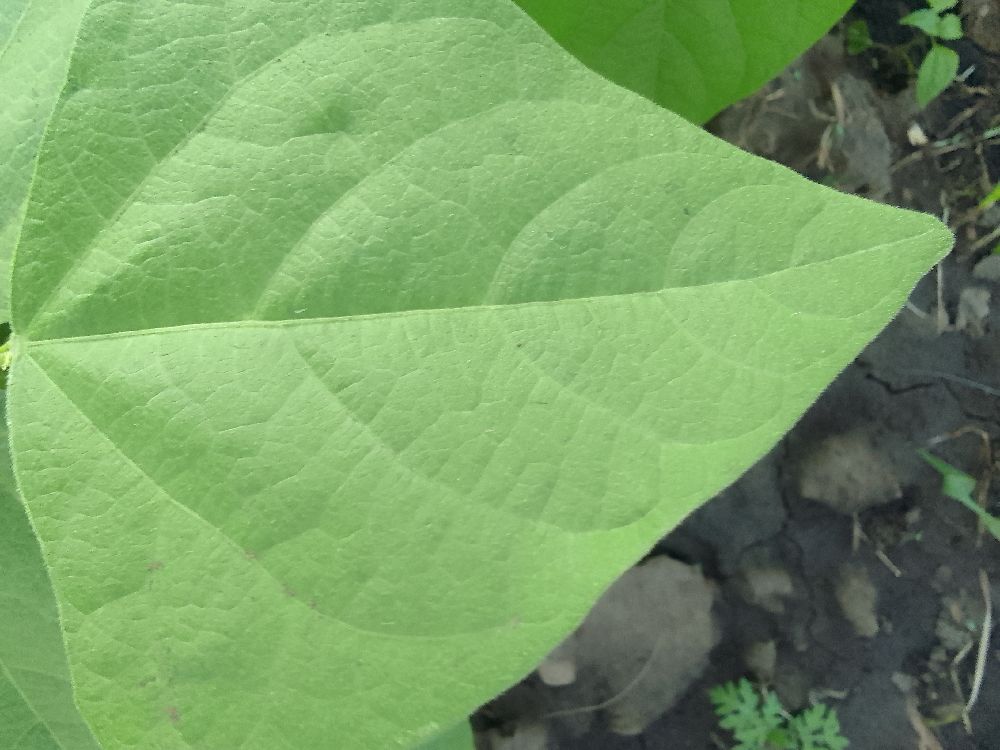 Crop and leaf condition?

common bean, healthy
